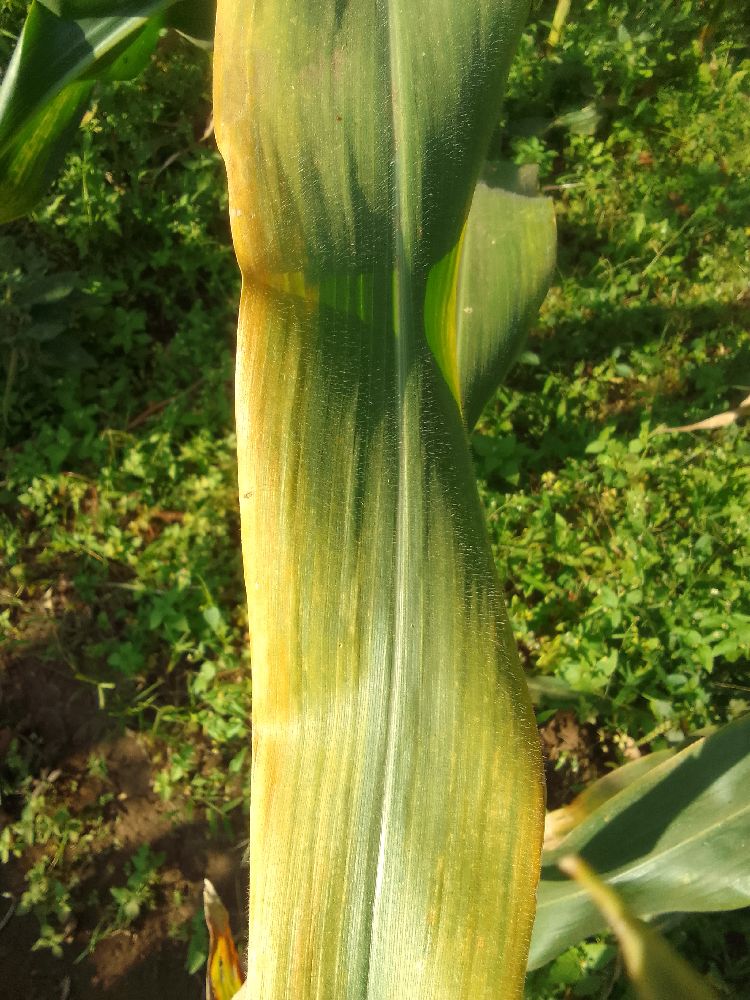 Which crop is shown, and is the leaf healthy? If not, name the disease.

maize, maize lethal necrosis
